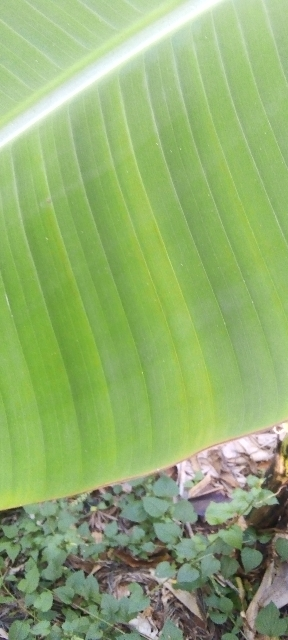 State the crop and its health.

banana, healthy
